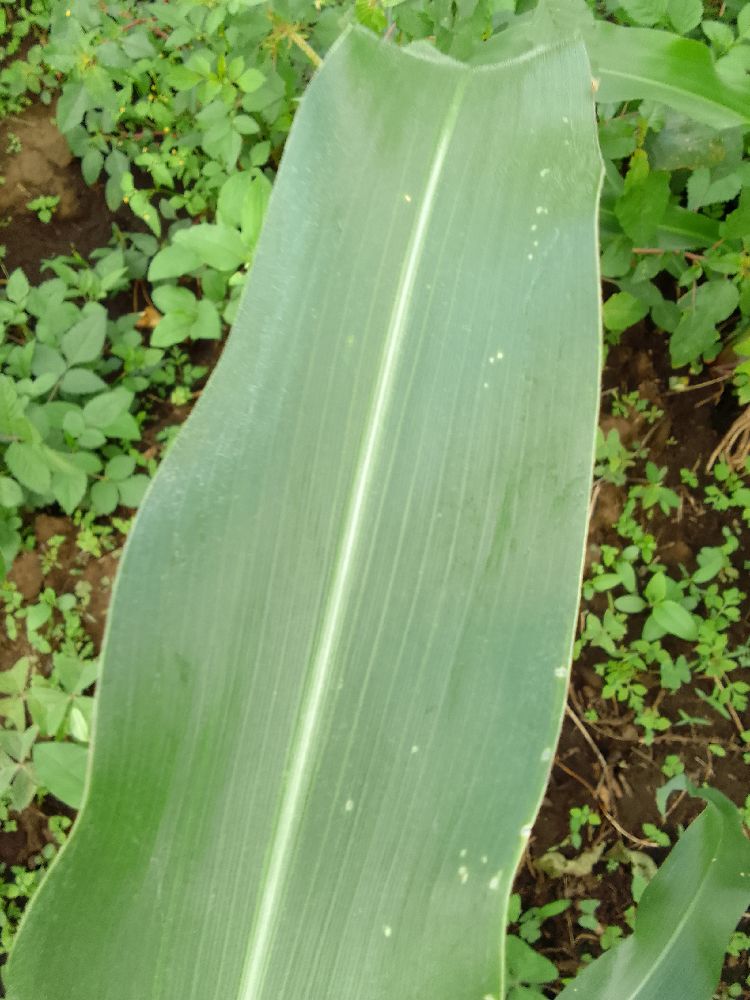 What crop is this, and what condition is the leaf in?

maize, healthy
